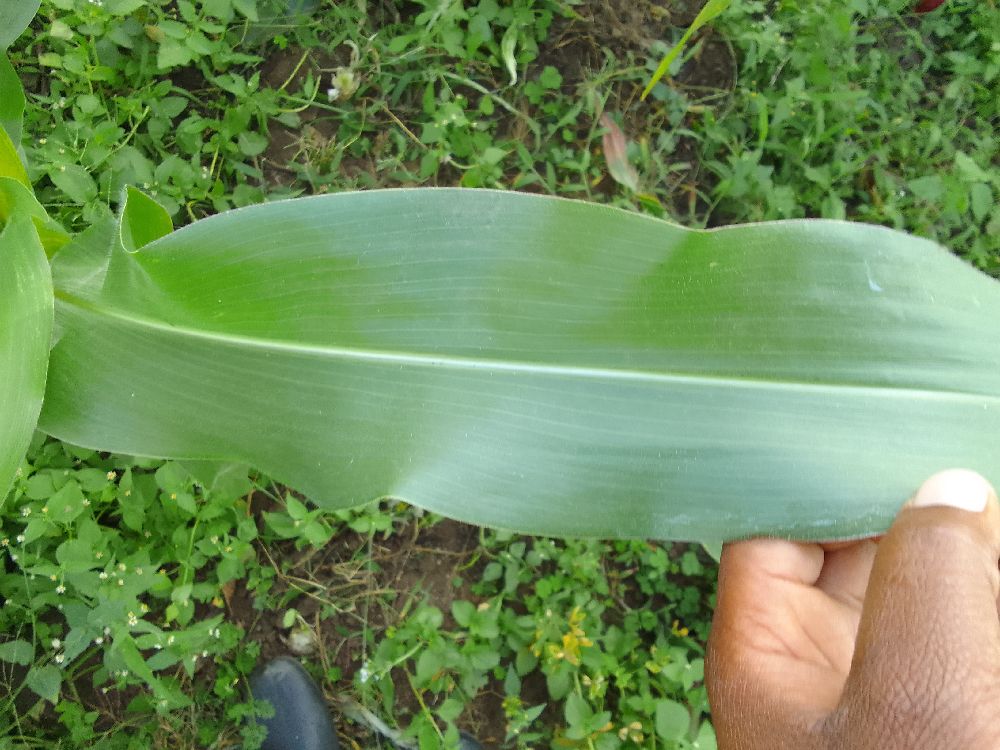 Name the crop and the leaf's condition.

maize, healthy
